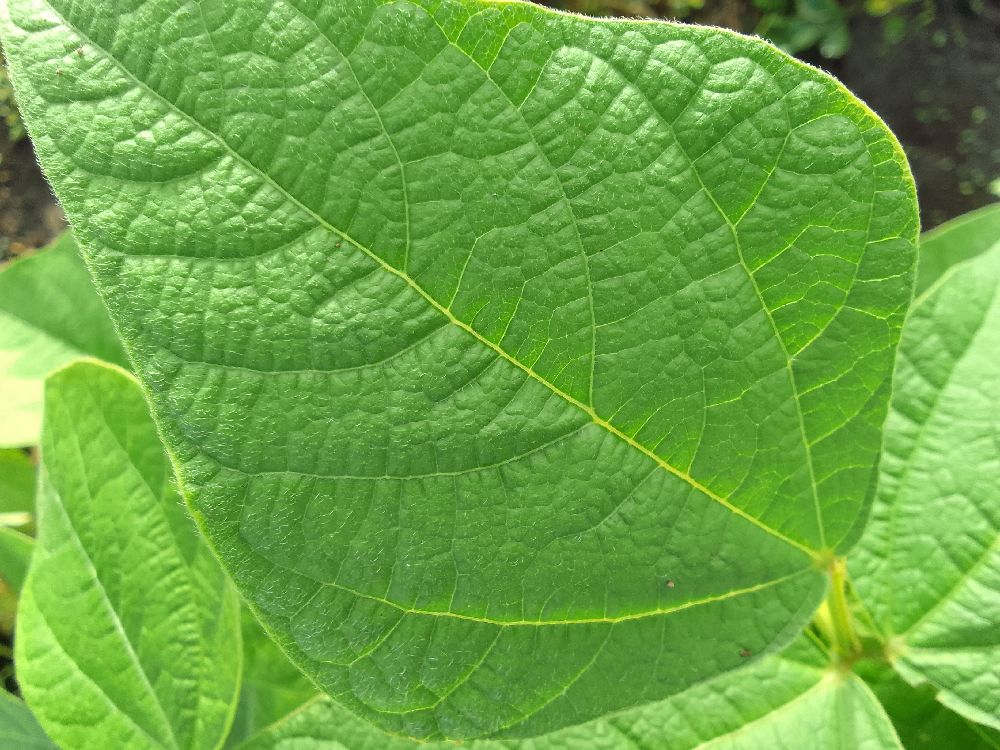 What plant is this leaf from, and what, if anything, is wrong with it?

common bean, healthy
